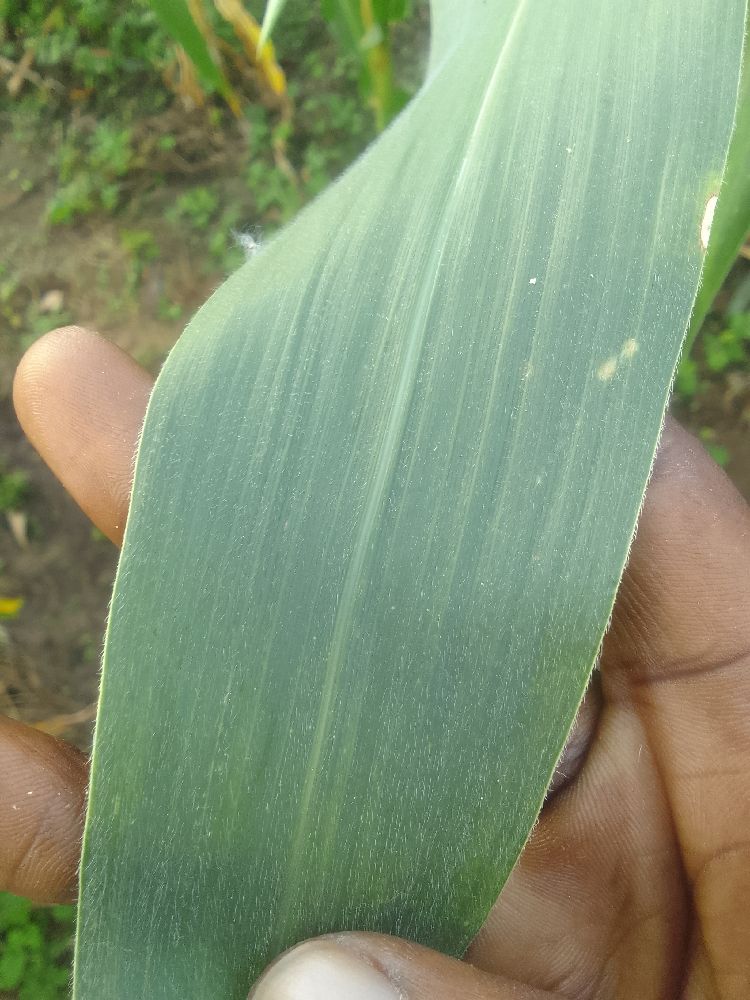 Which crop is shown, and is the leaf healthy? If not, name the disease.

maize, healthy
